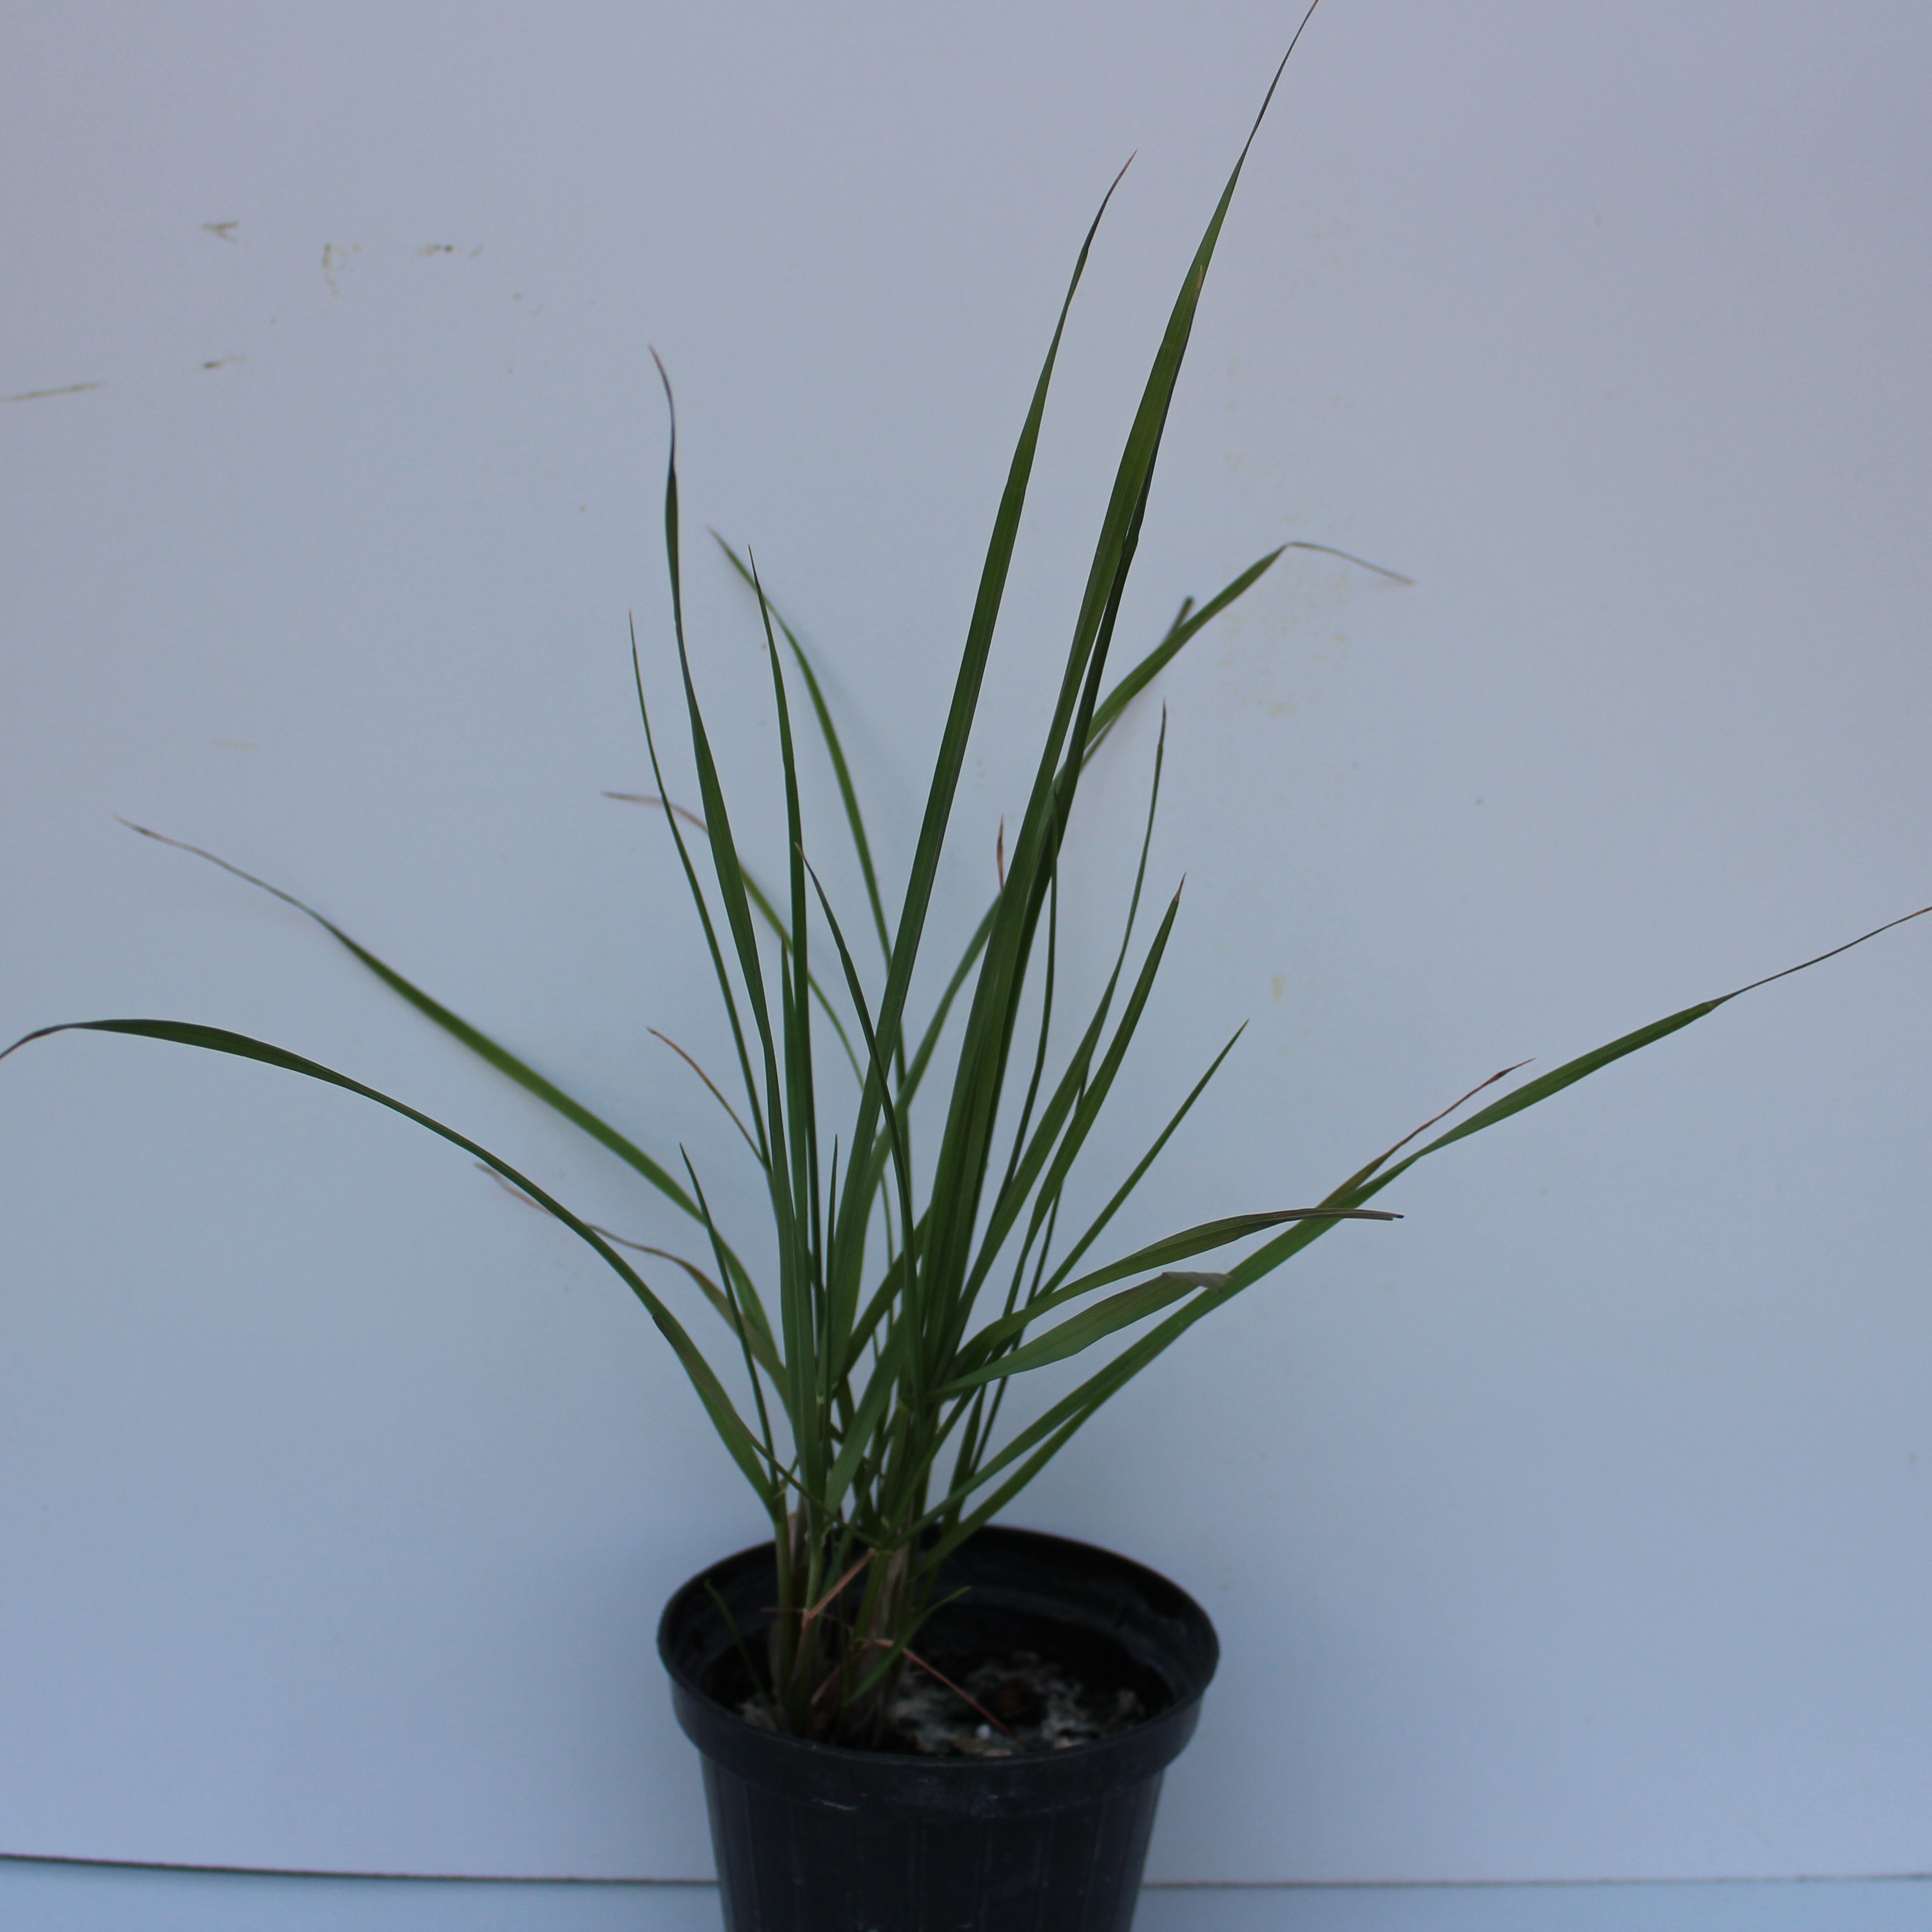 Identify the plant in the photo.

Lolium multiflorum
